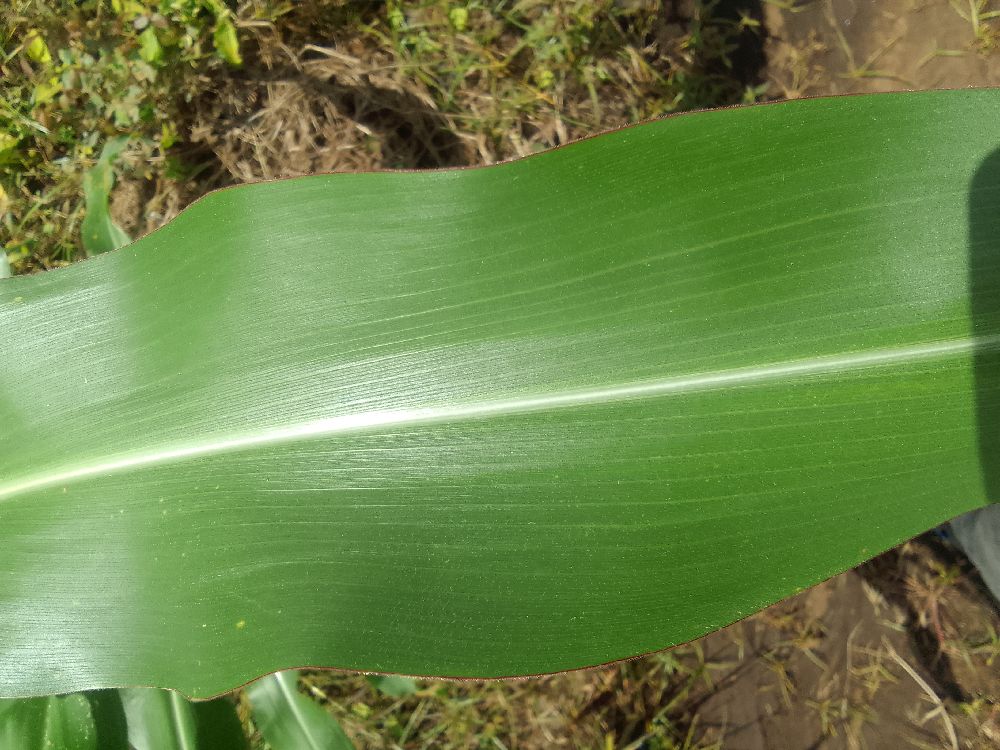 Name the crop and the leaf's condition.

maize, healthy
